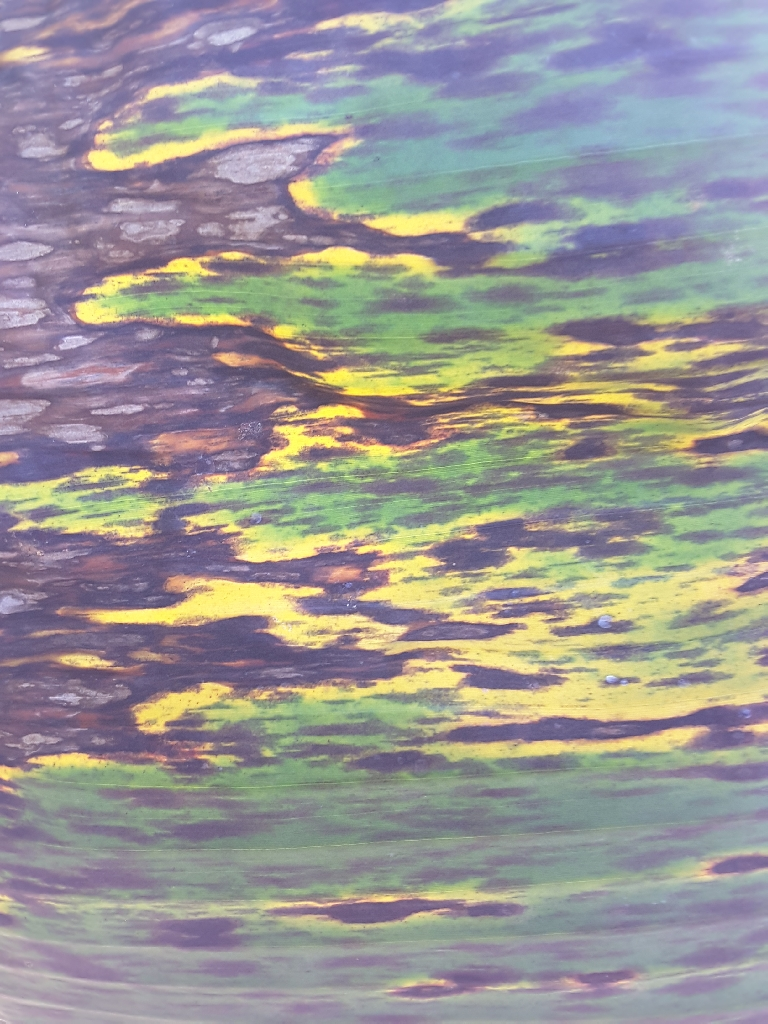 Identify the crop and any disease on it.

banana, black sigatoka
